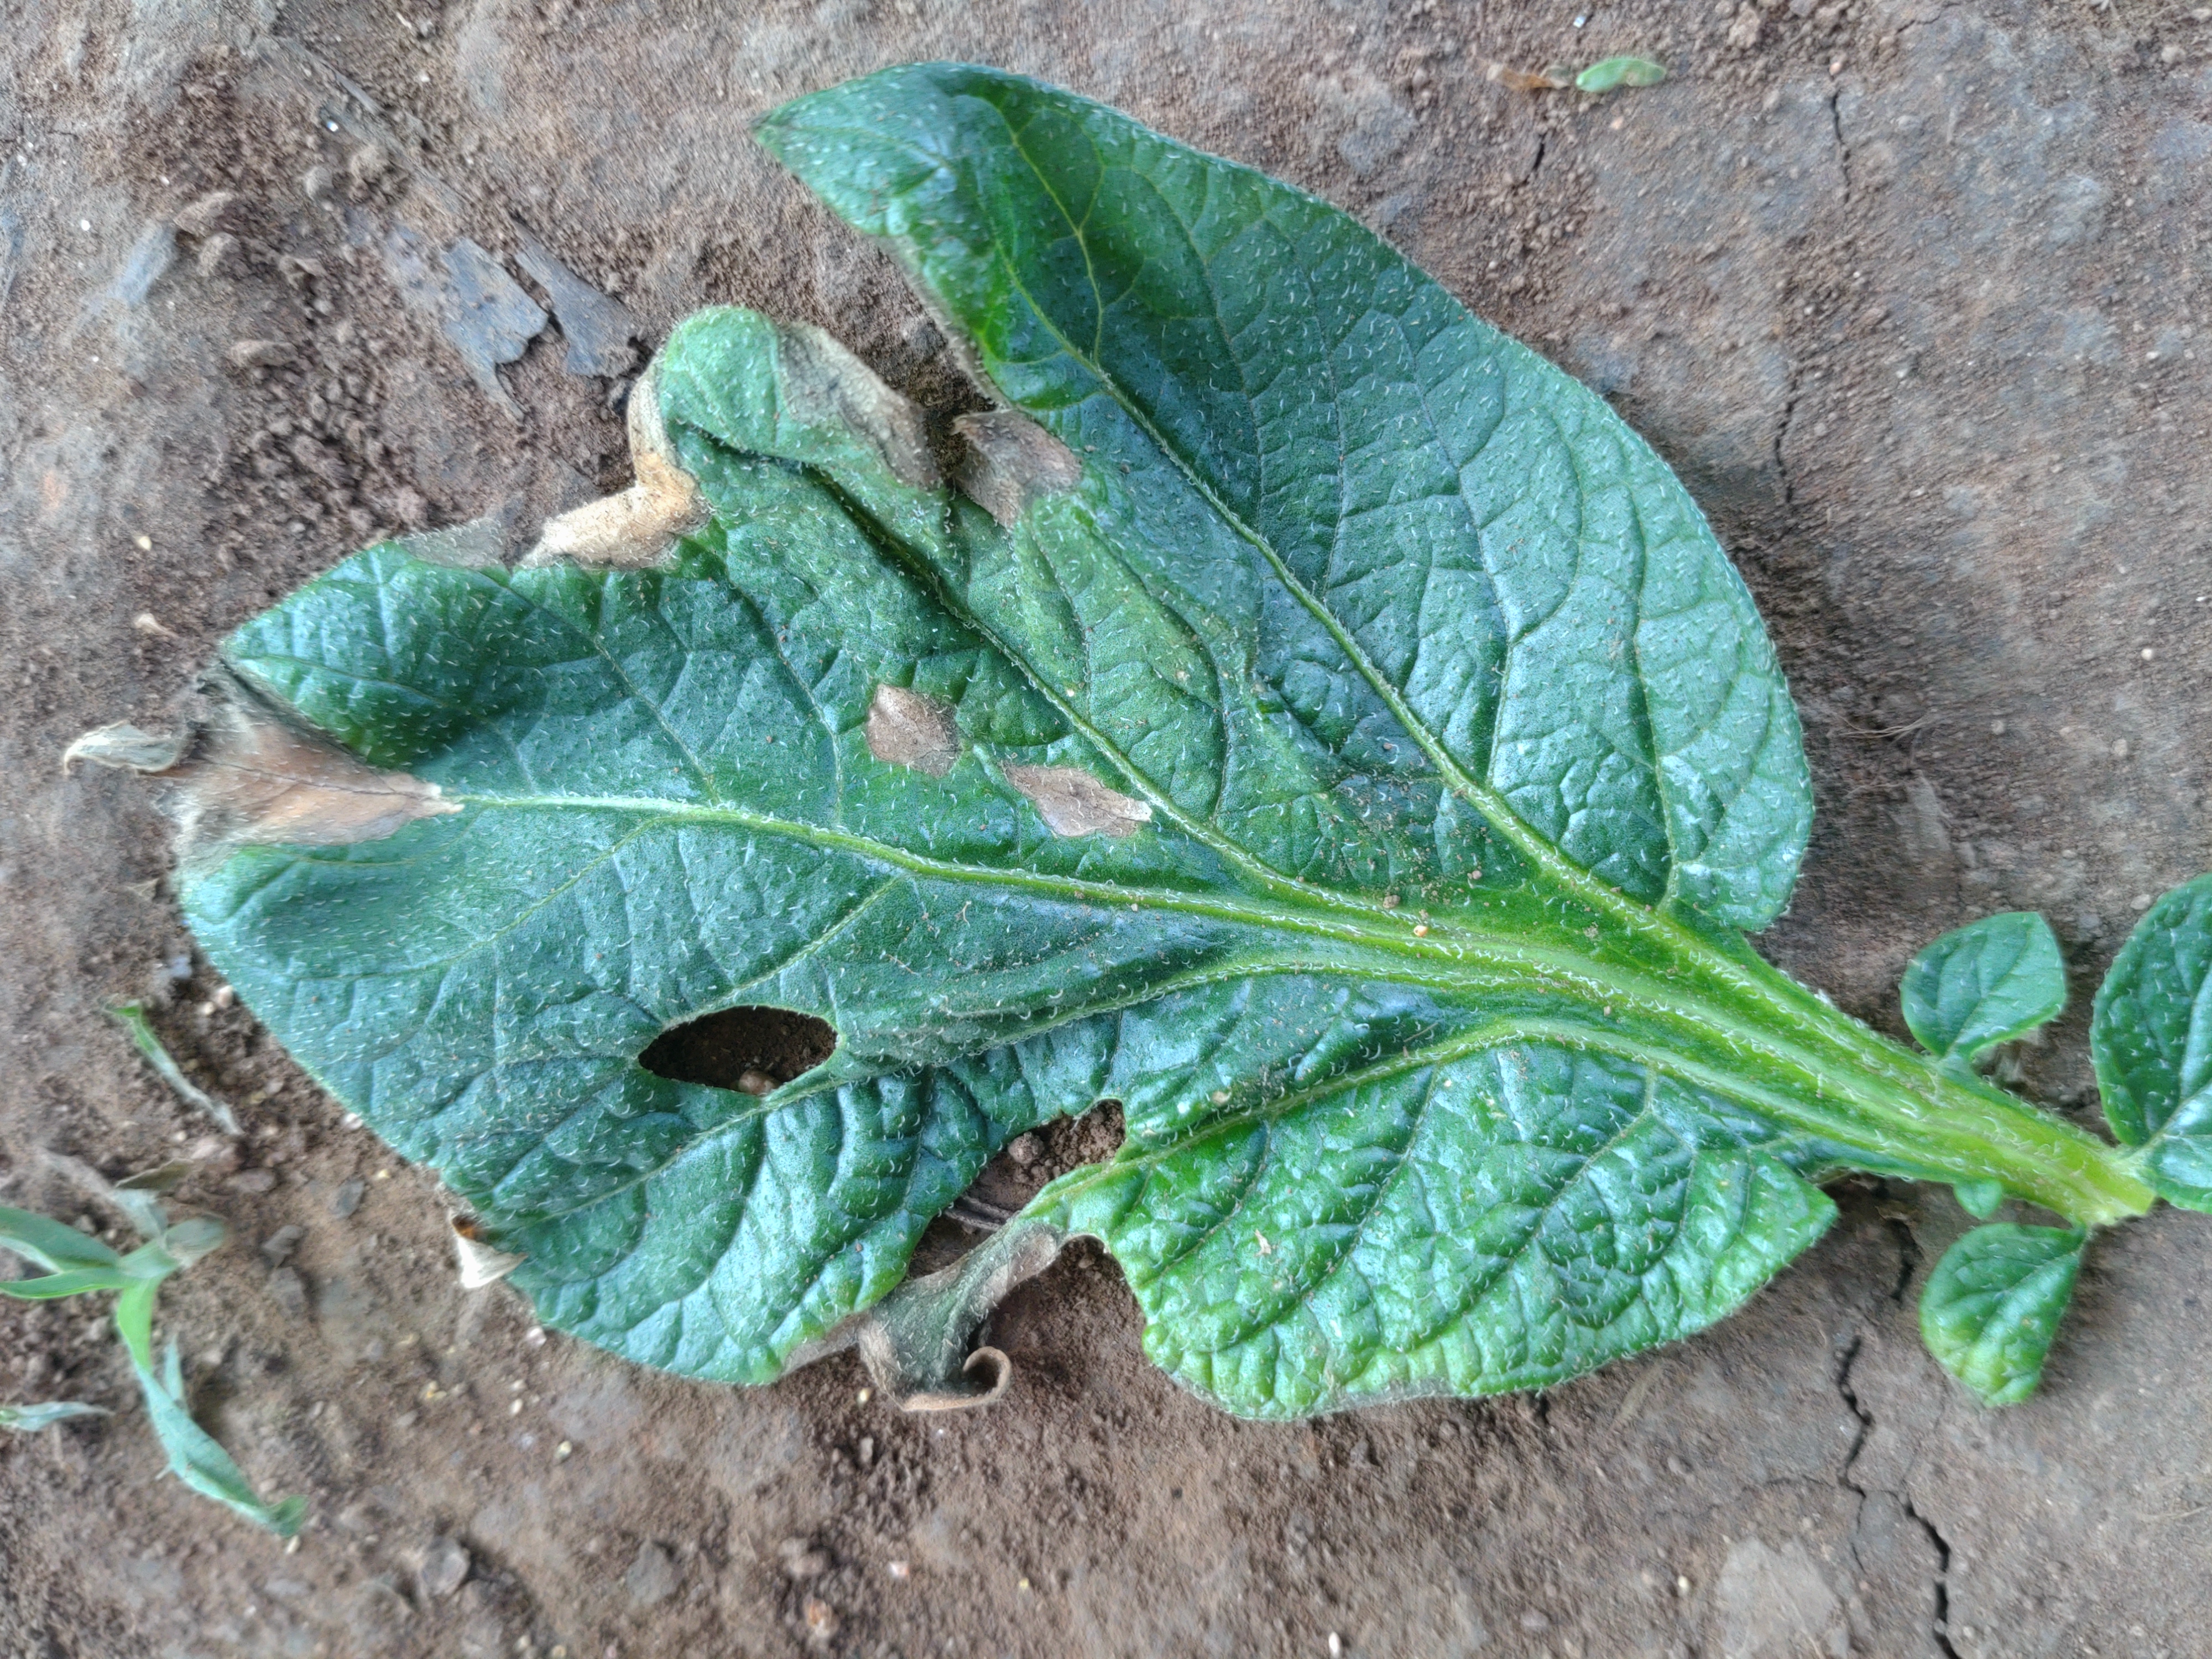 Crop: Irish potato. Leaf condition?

early blight
